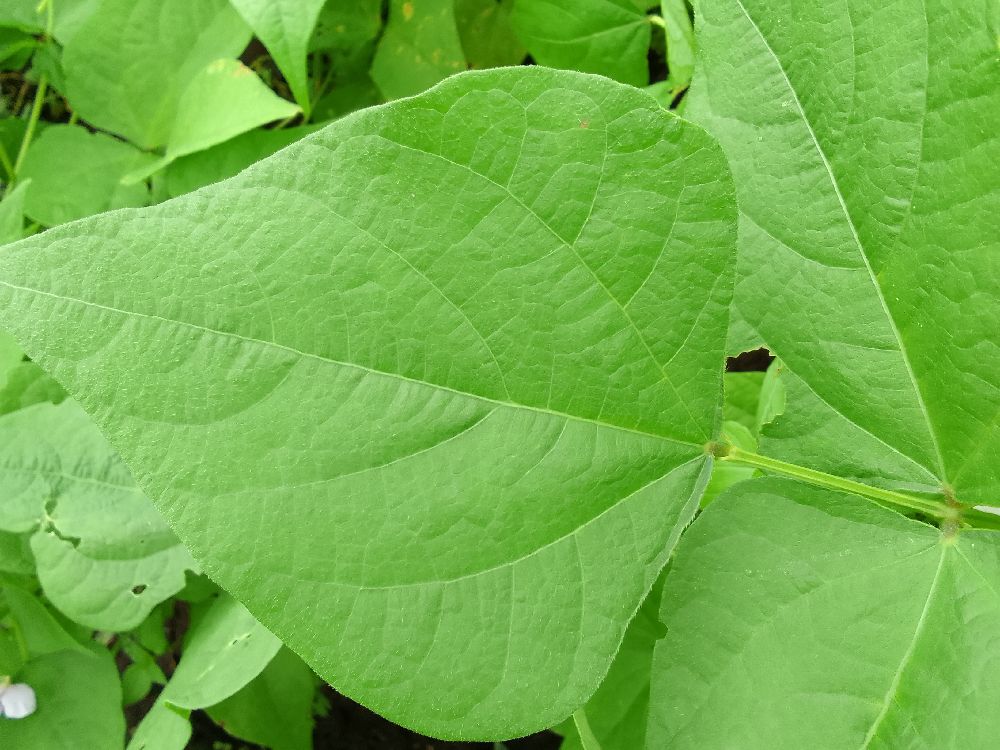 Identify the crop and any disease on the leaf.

common bean, healthy
